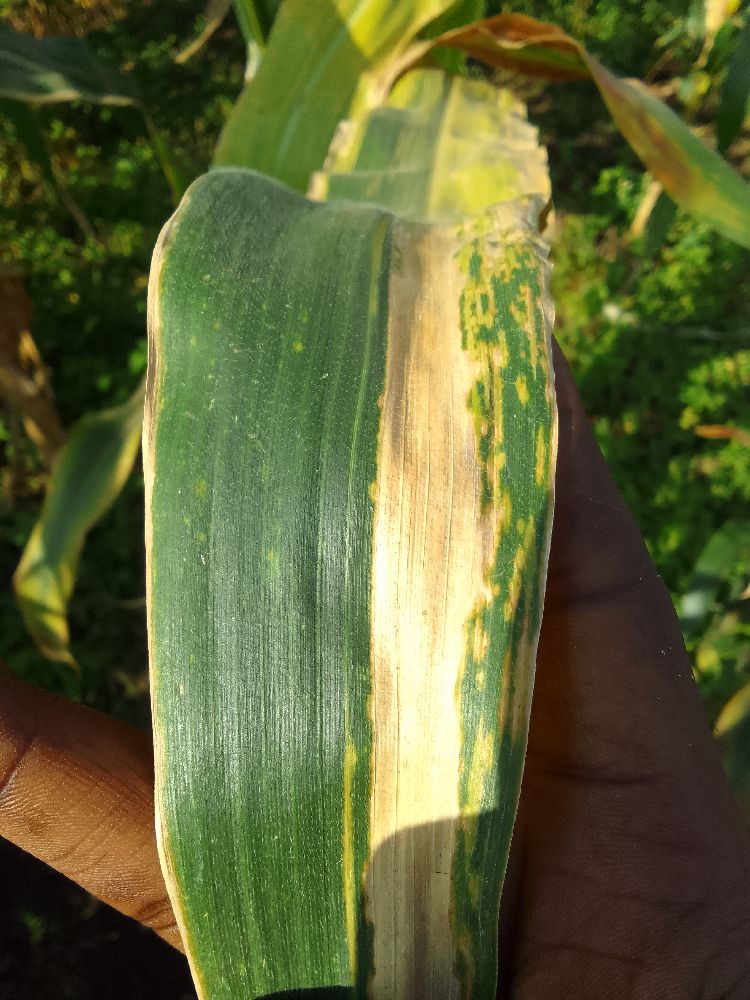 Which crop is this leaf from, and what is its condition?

maize, maize lethal necrosis
